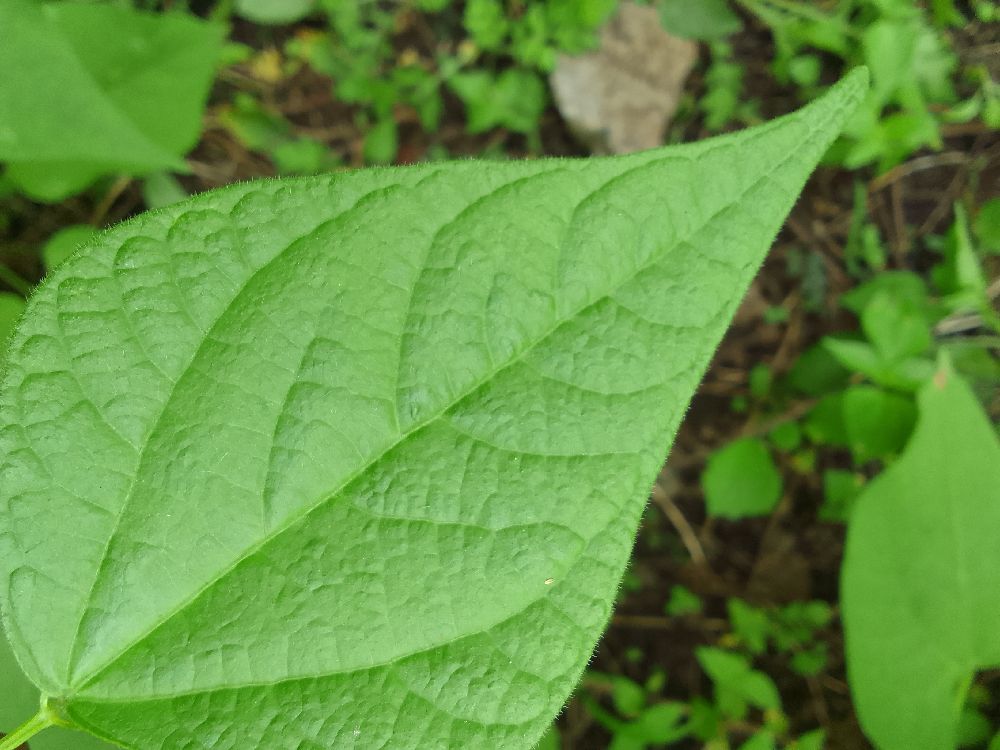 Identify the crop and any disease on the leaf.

common bean, healthy
